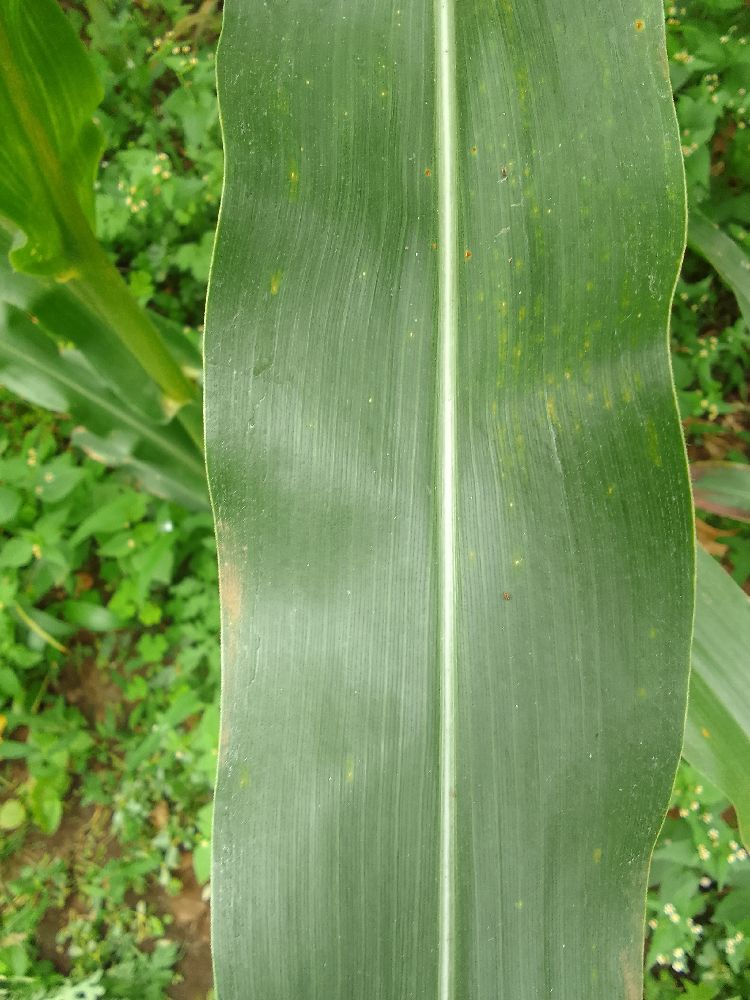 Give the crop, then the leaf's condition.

maize, healthy
